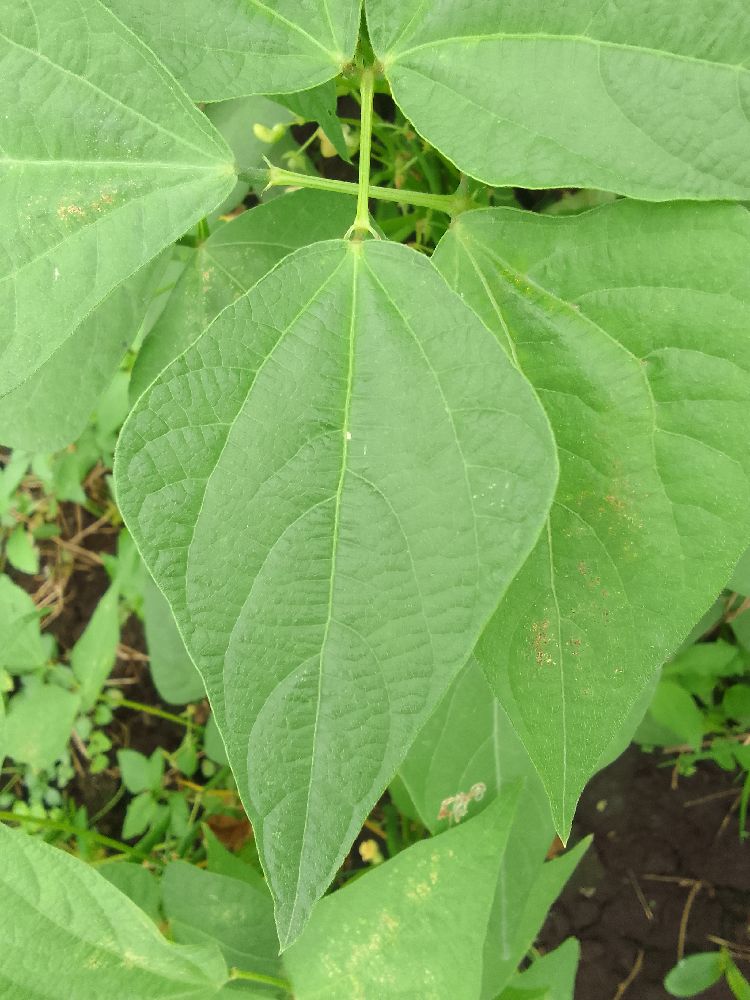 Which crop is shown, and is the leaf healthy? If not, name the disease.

common bean, healthy
